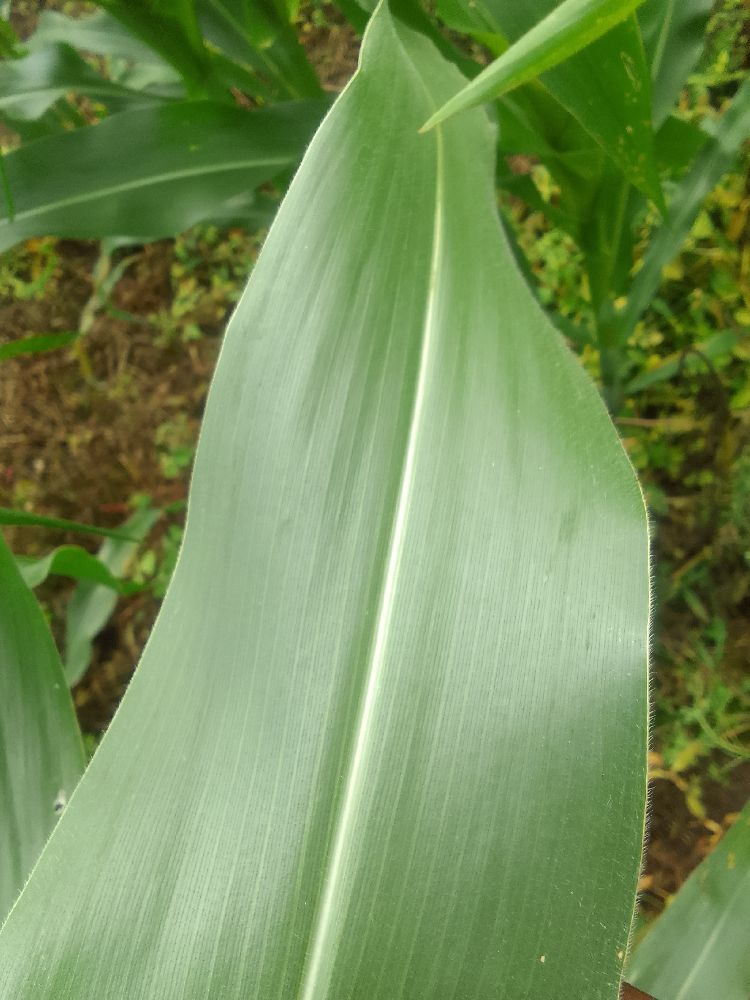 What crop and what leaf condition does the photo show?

maize, healthy
